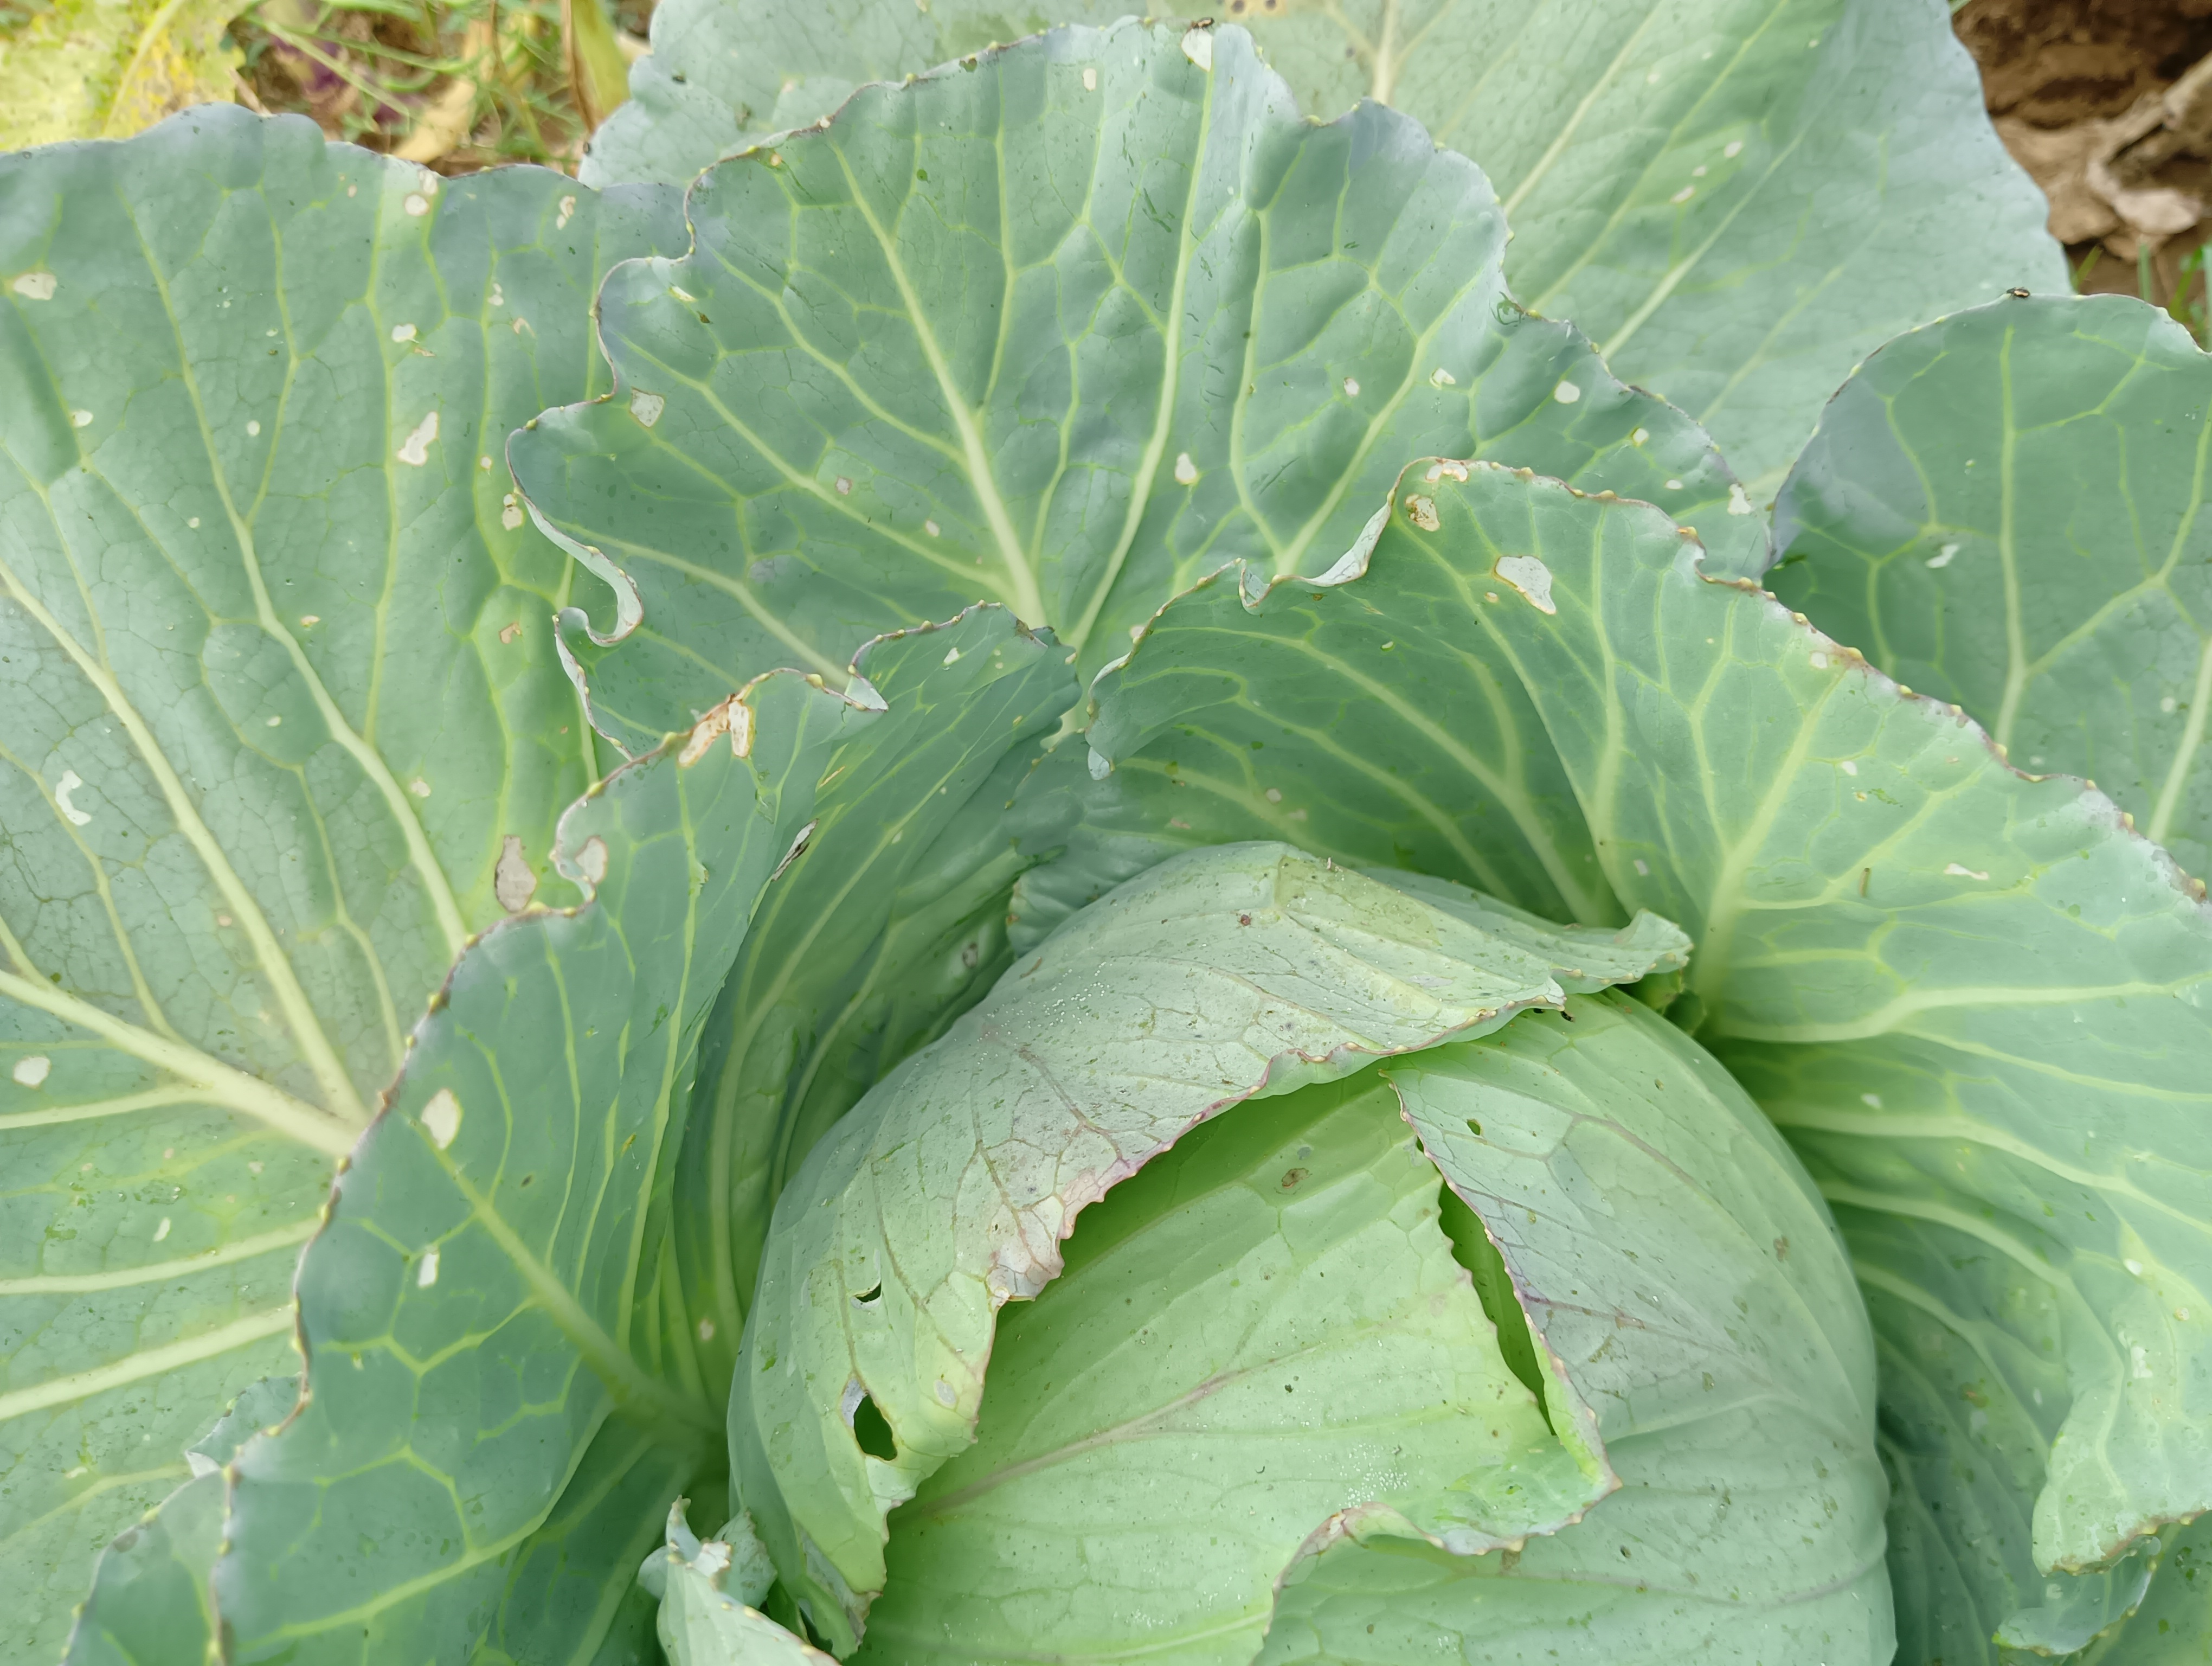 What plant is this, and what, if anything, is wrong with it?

cabbage, healthy
